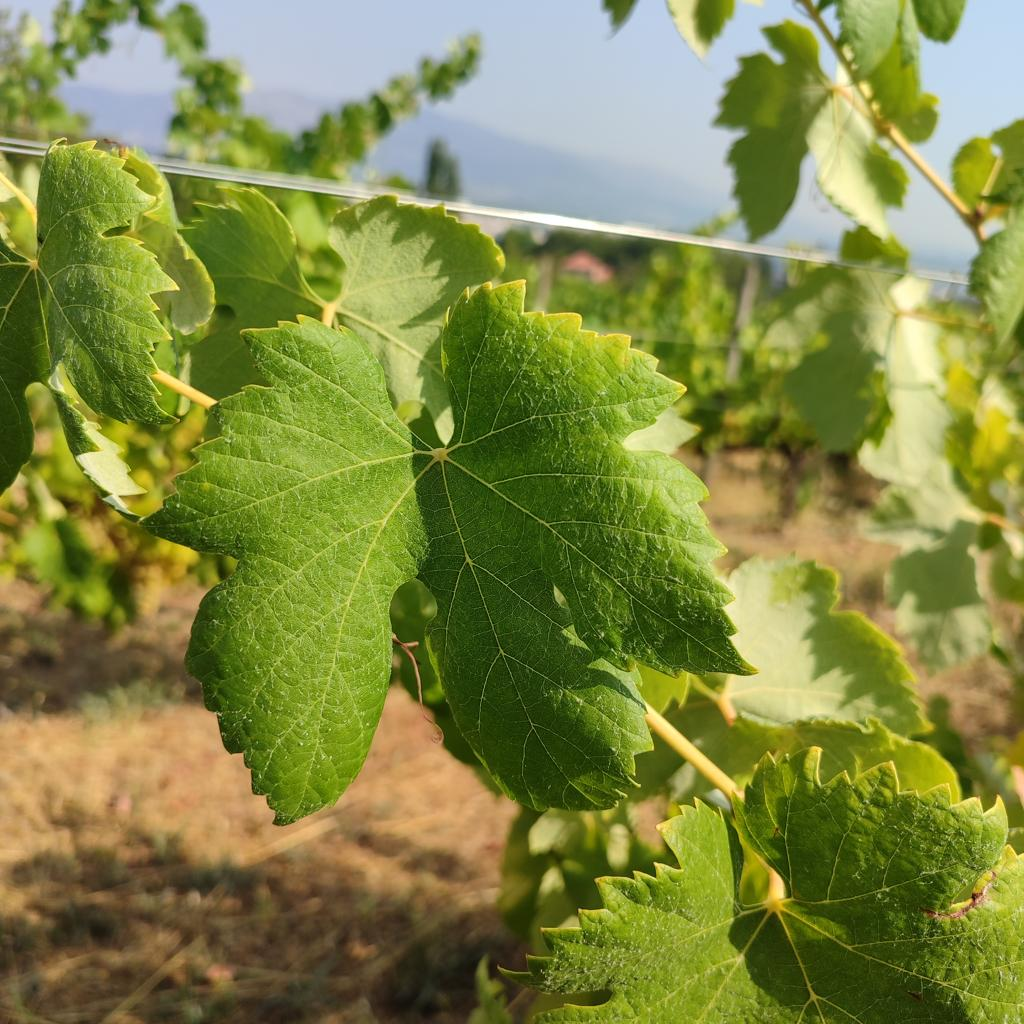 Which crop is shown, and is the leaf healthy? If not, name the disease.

grapevine, healthy
